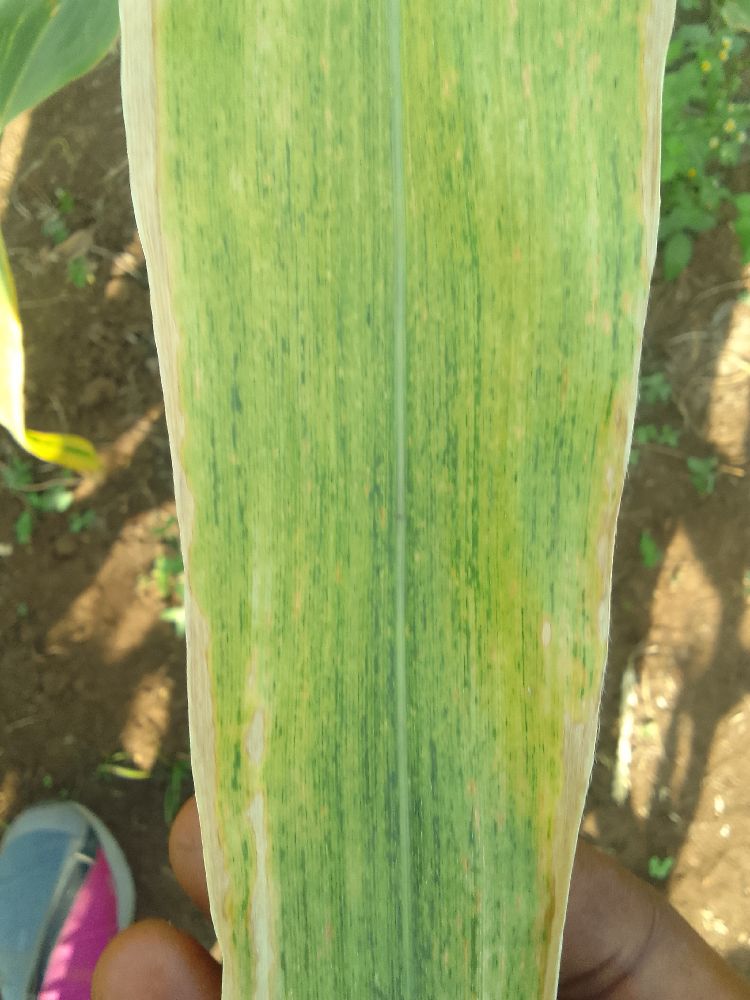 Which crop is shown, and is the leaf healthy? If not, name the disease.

maize, maize lethal necrosis
